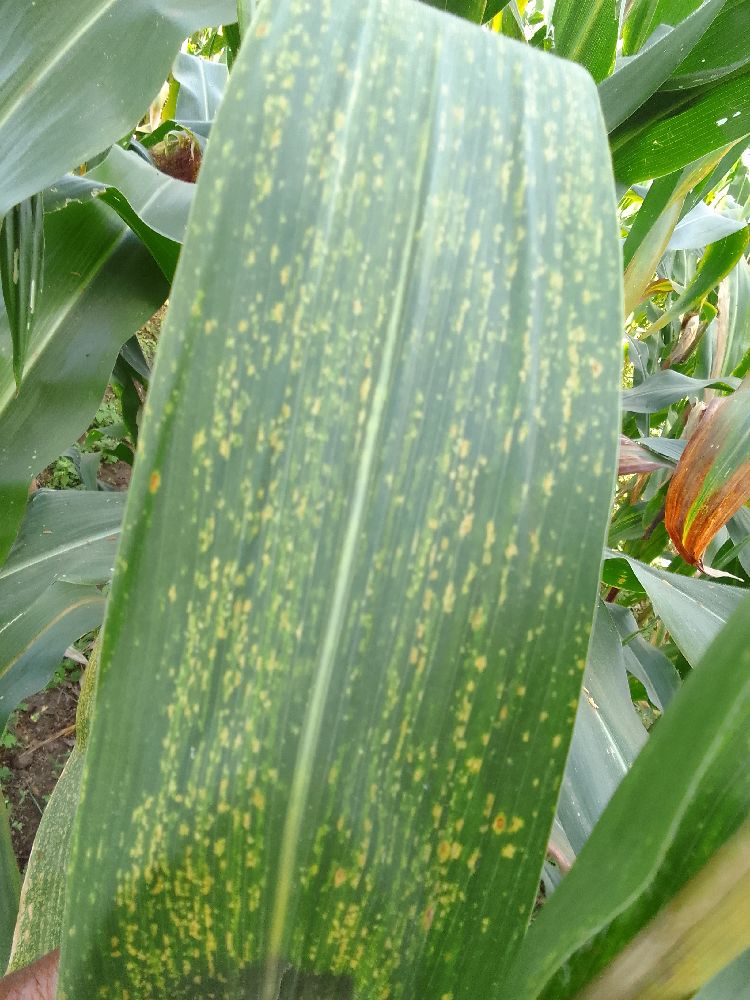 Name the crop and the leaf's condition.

maize, maize lethal necrosis
